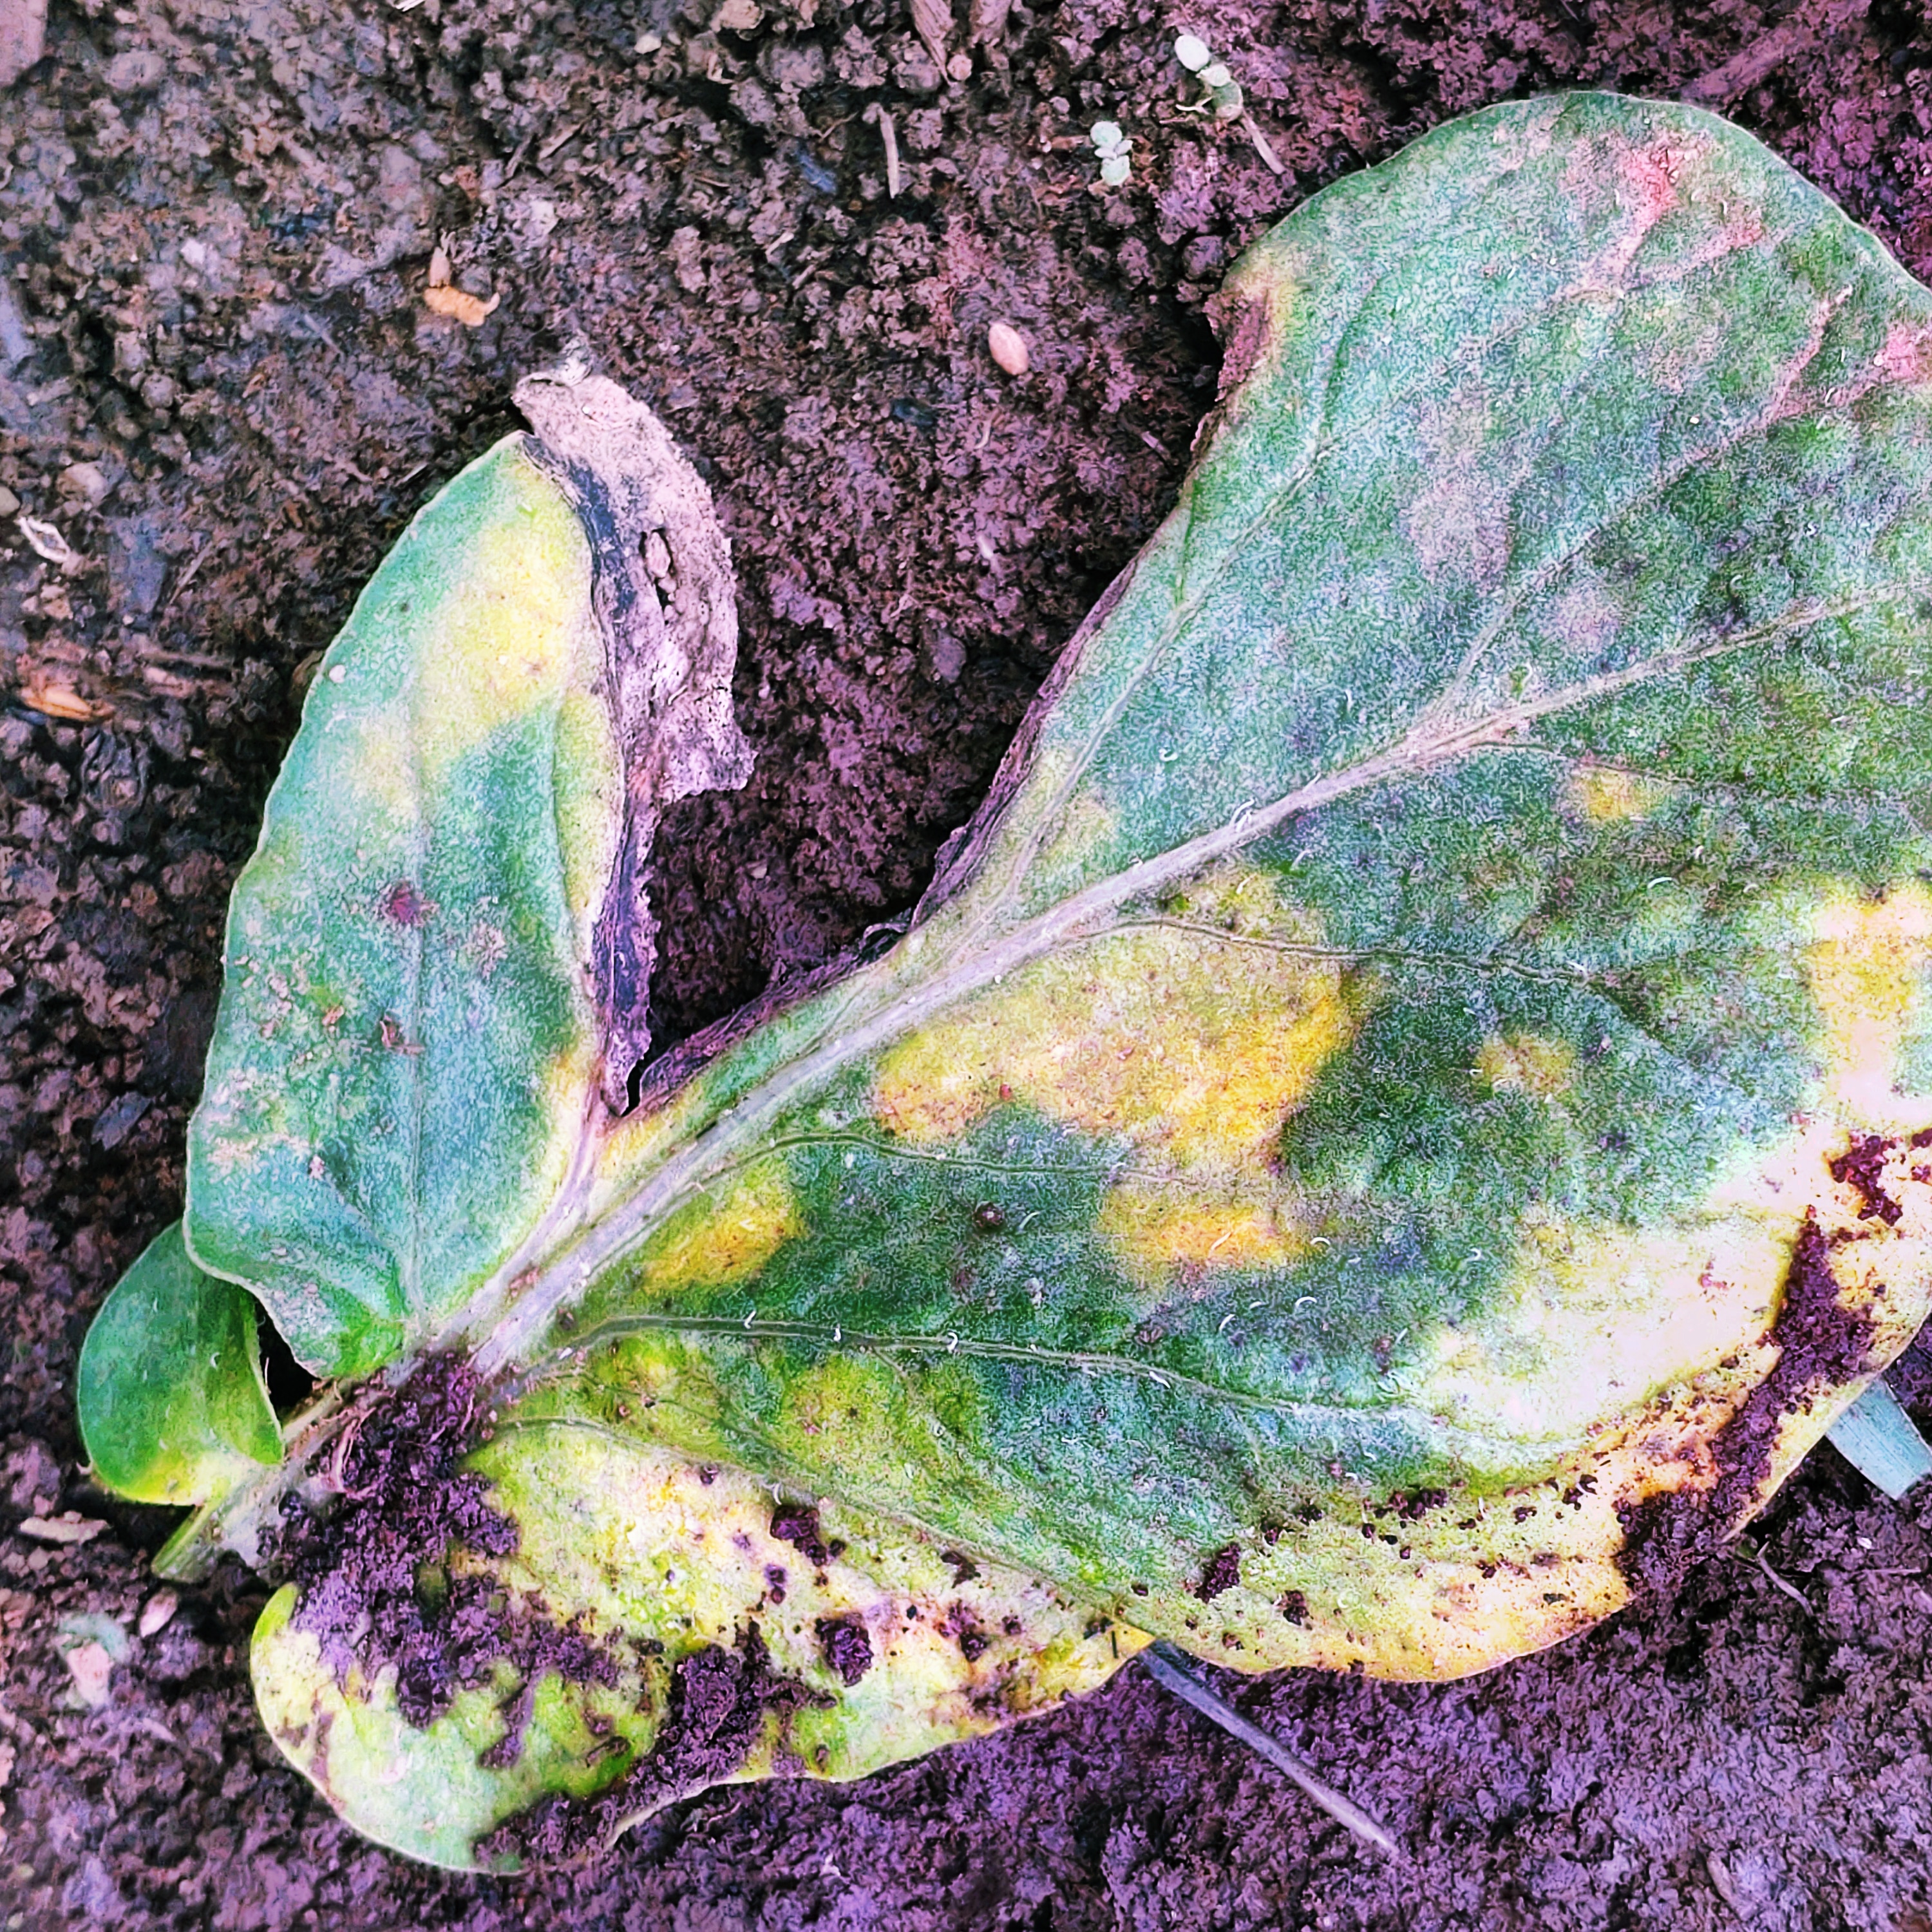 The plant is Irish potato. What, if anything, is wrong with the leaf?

late blight
